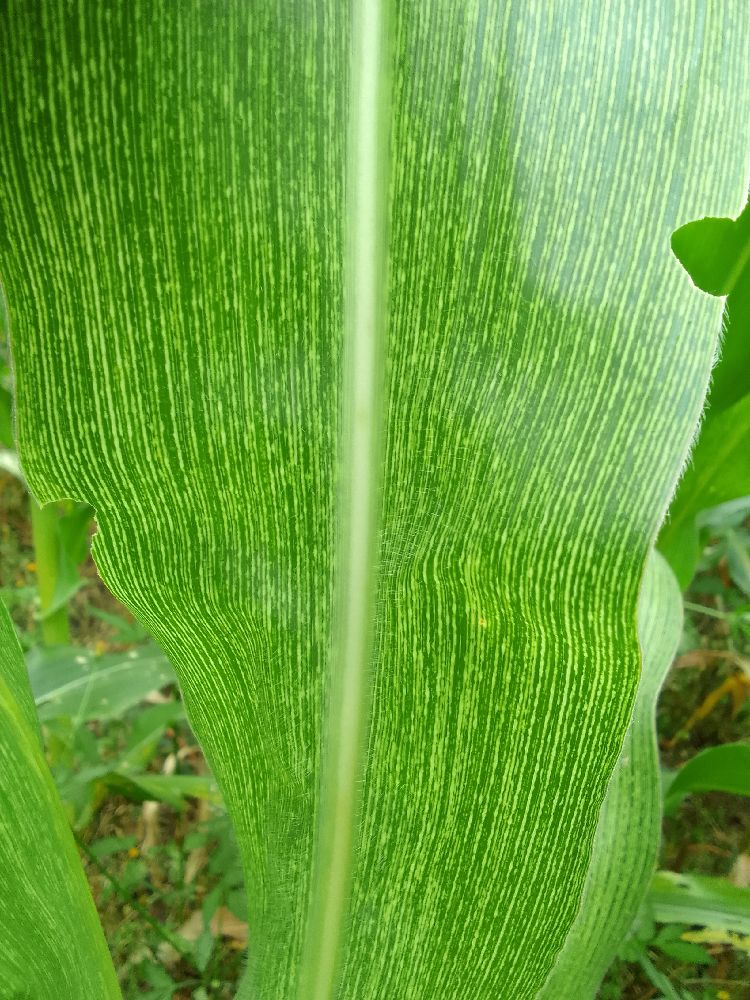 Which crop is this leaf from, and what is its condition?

maize, maize streak virus
